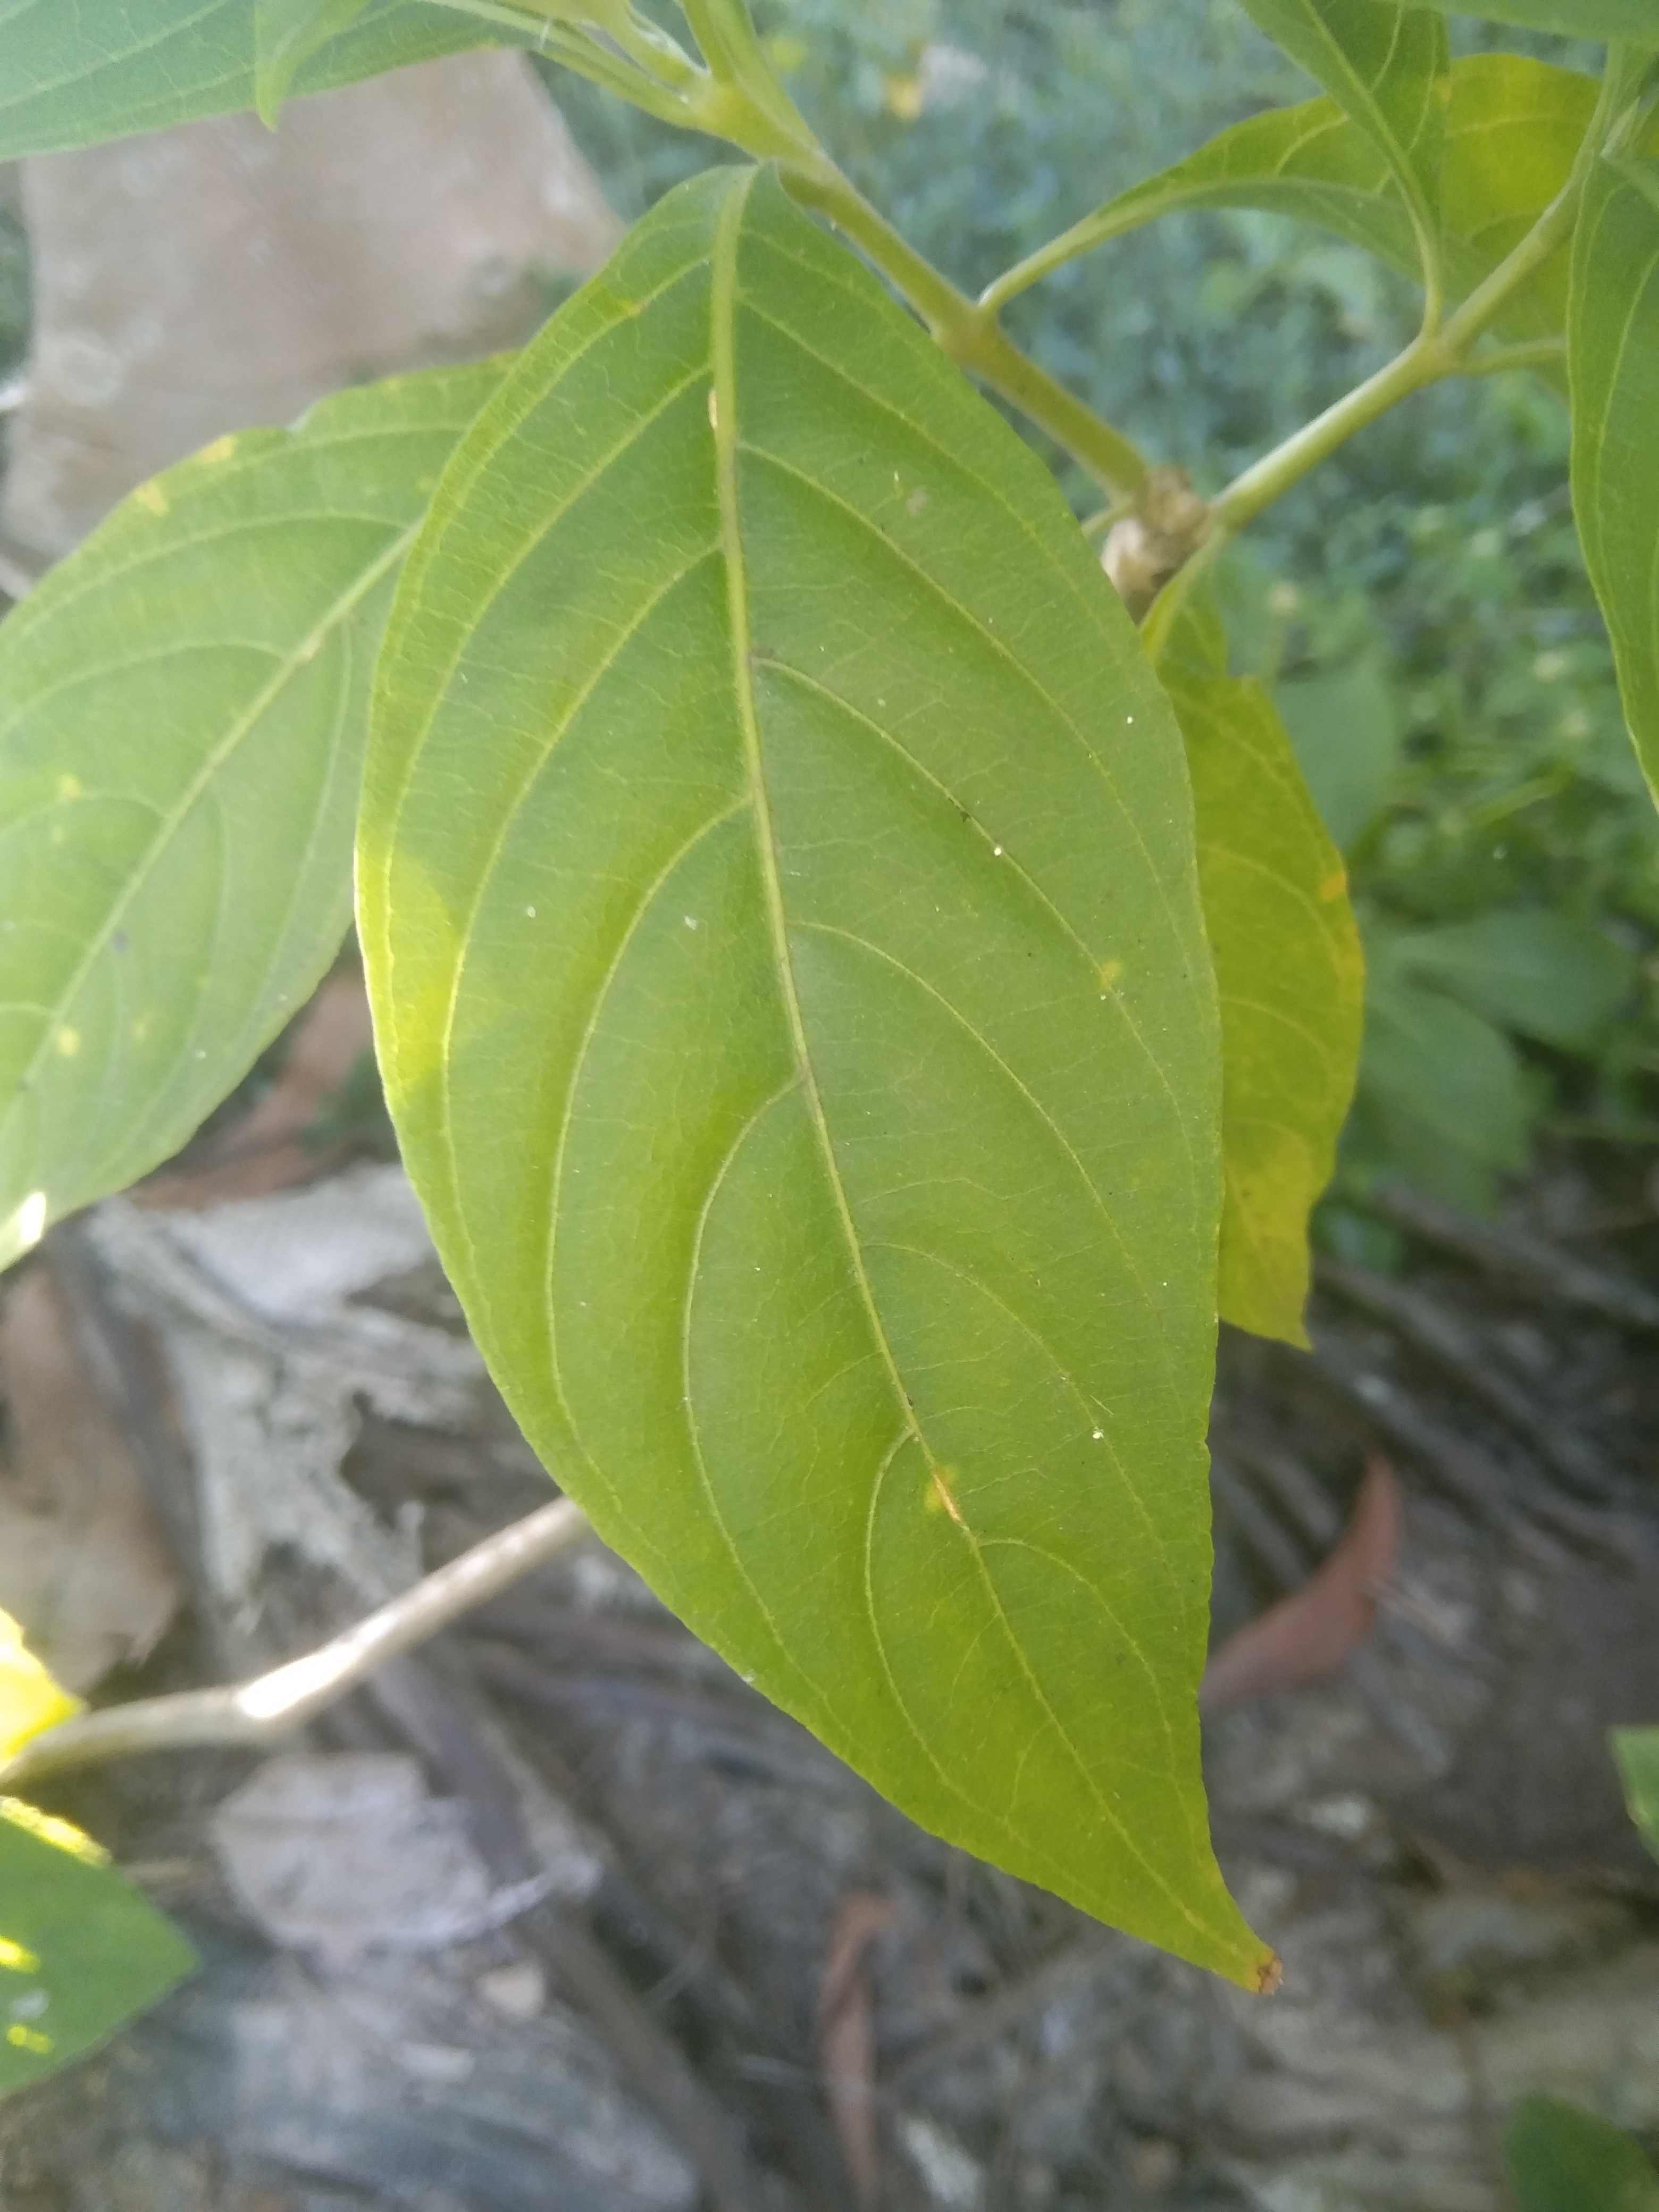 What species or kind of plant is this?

vasaka
